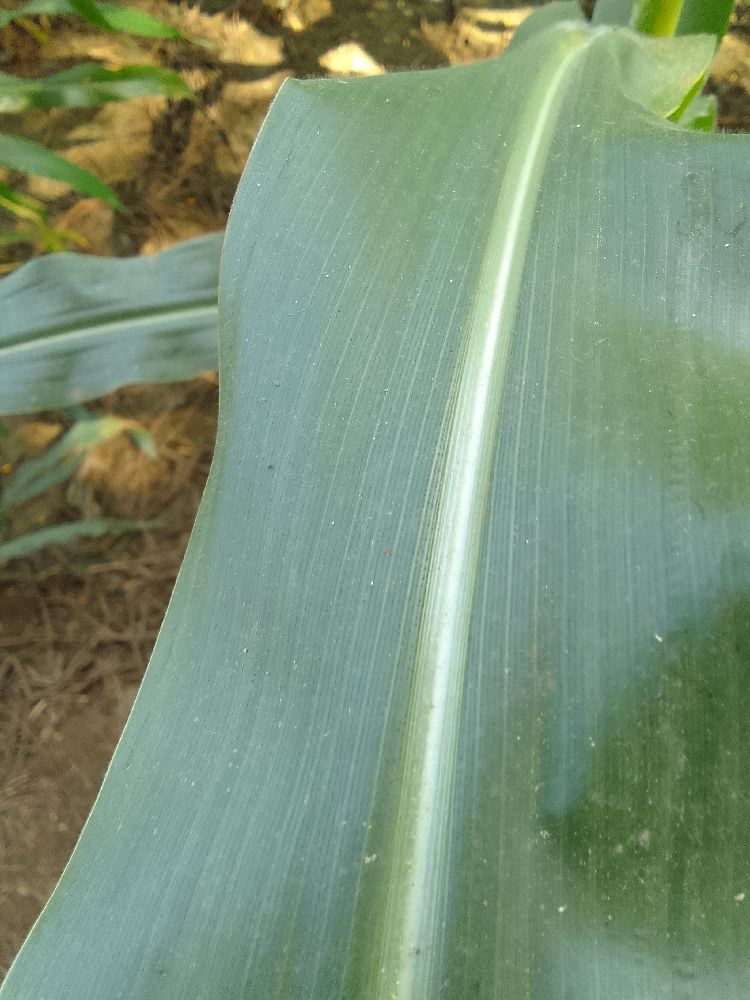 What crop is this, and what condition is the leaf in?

maize, healthy
